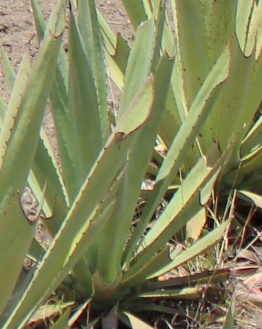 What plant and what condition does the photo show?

agave, small
